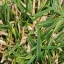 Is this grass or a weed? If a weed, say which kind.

grass
